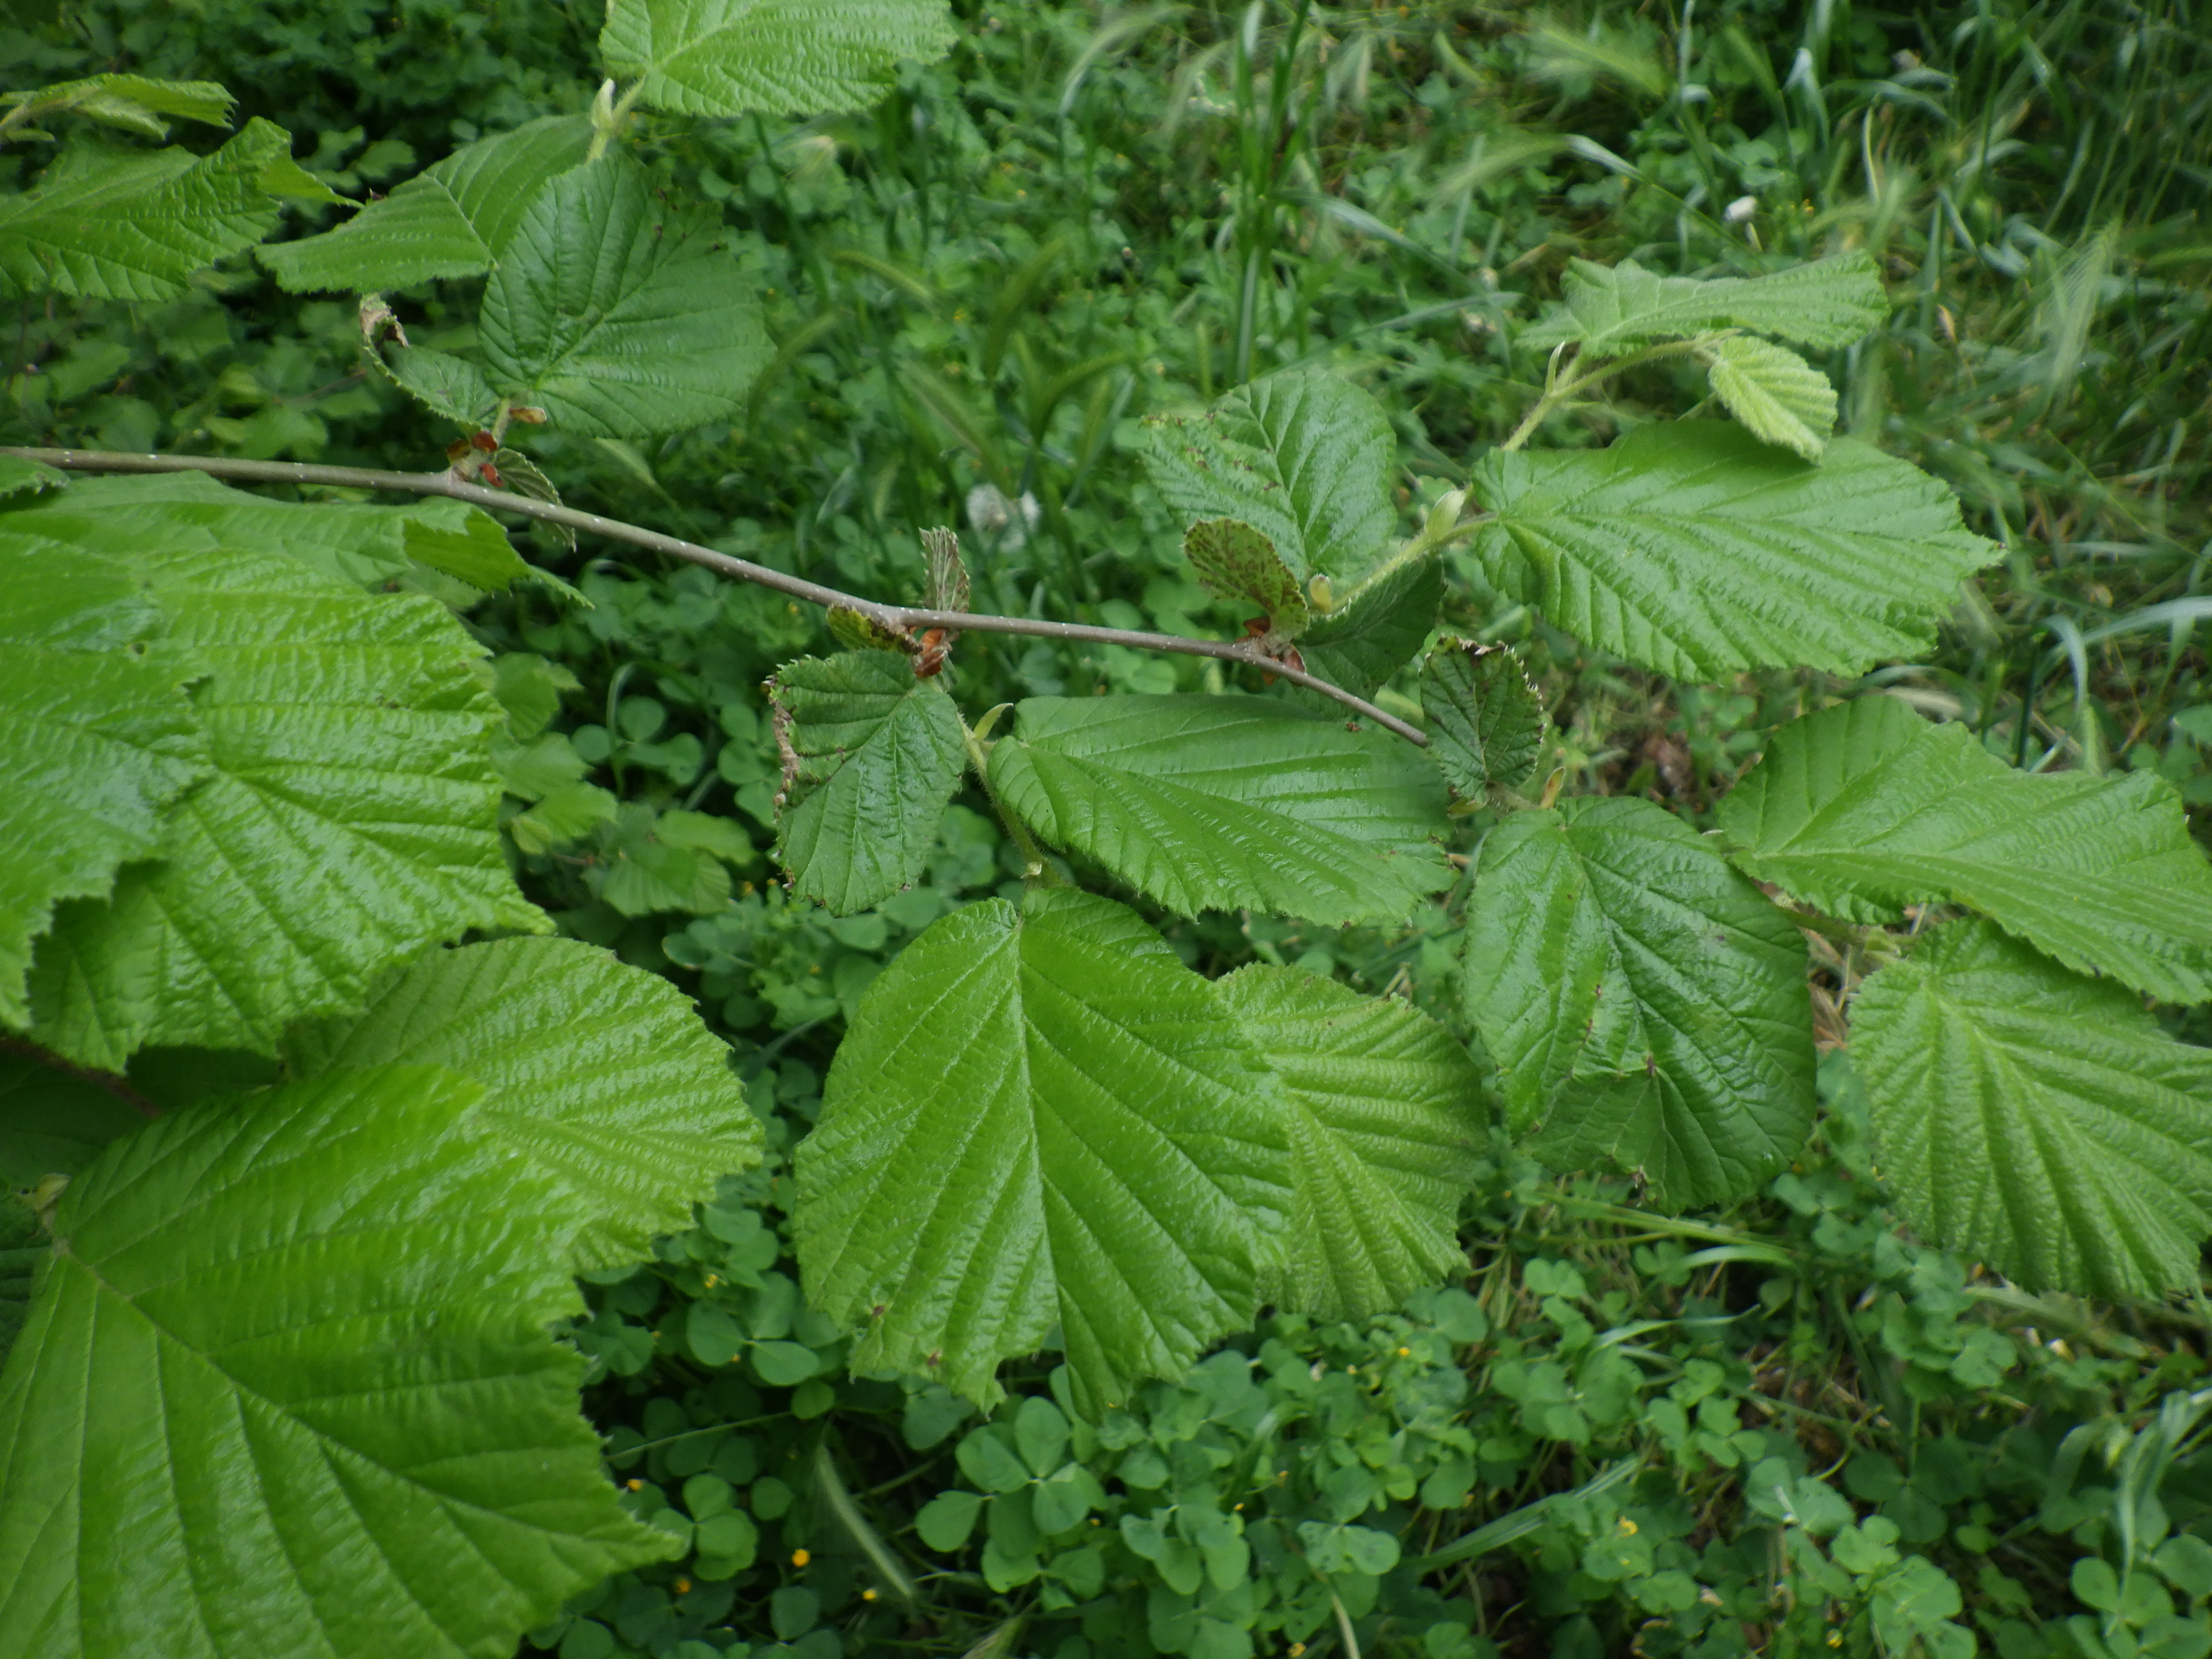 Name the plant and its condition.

hazel, phytophagous
